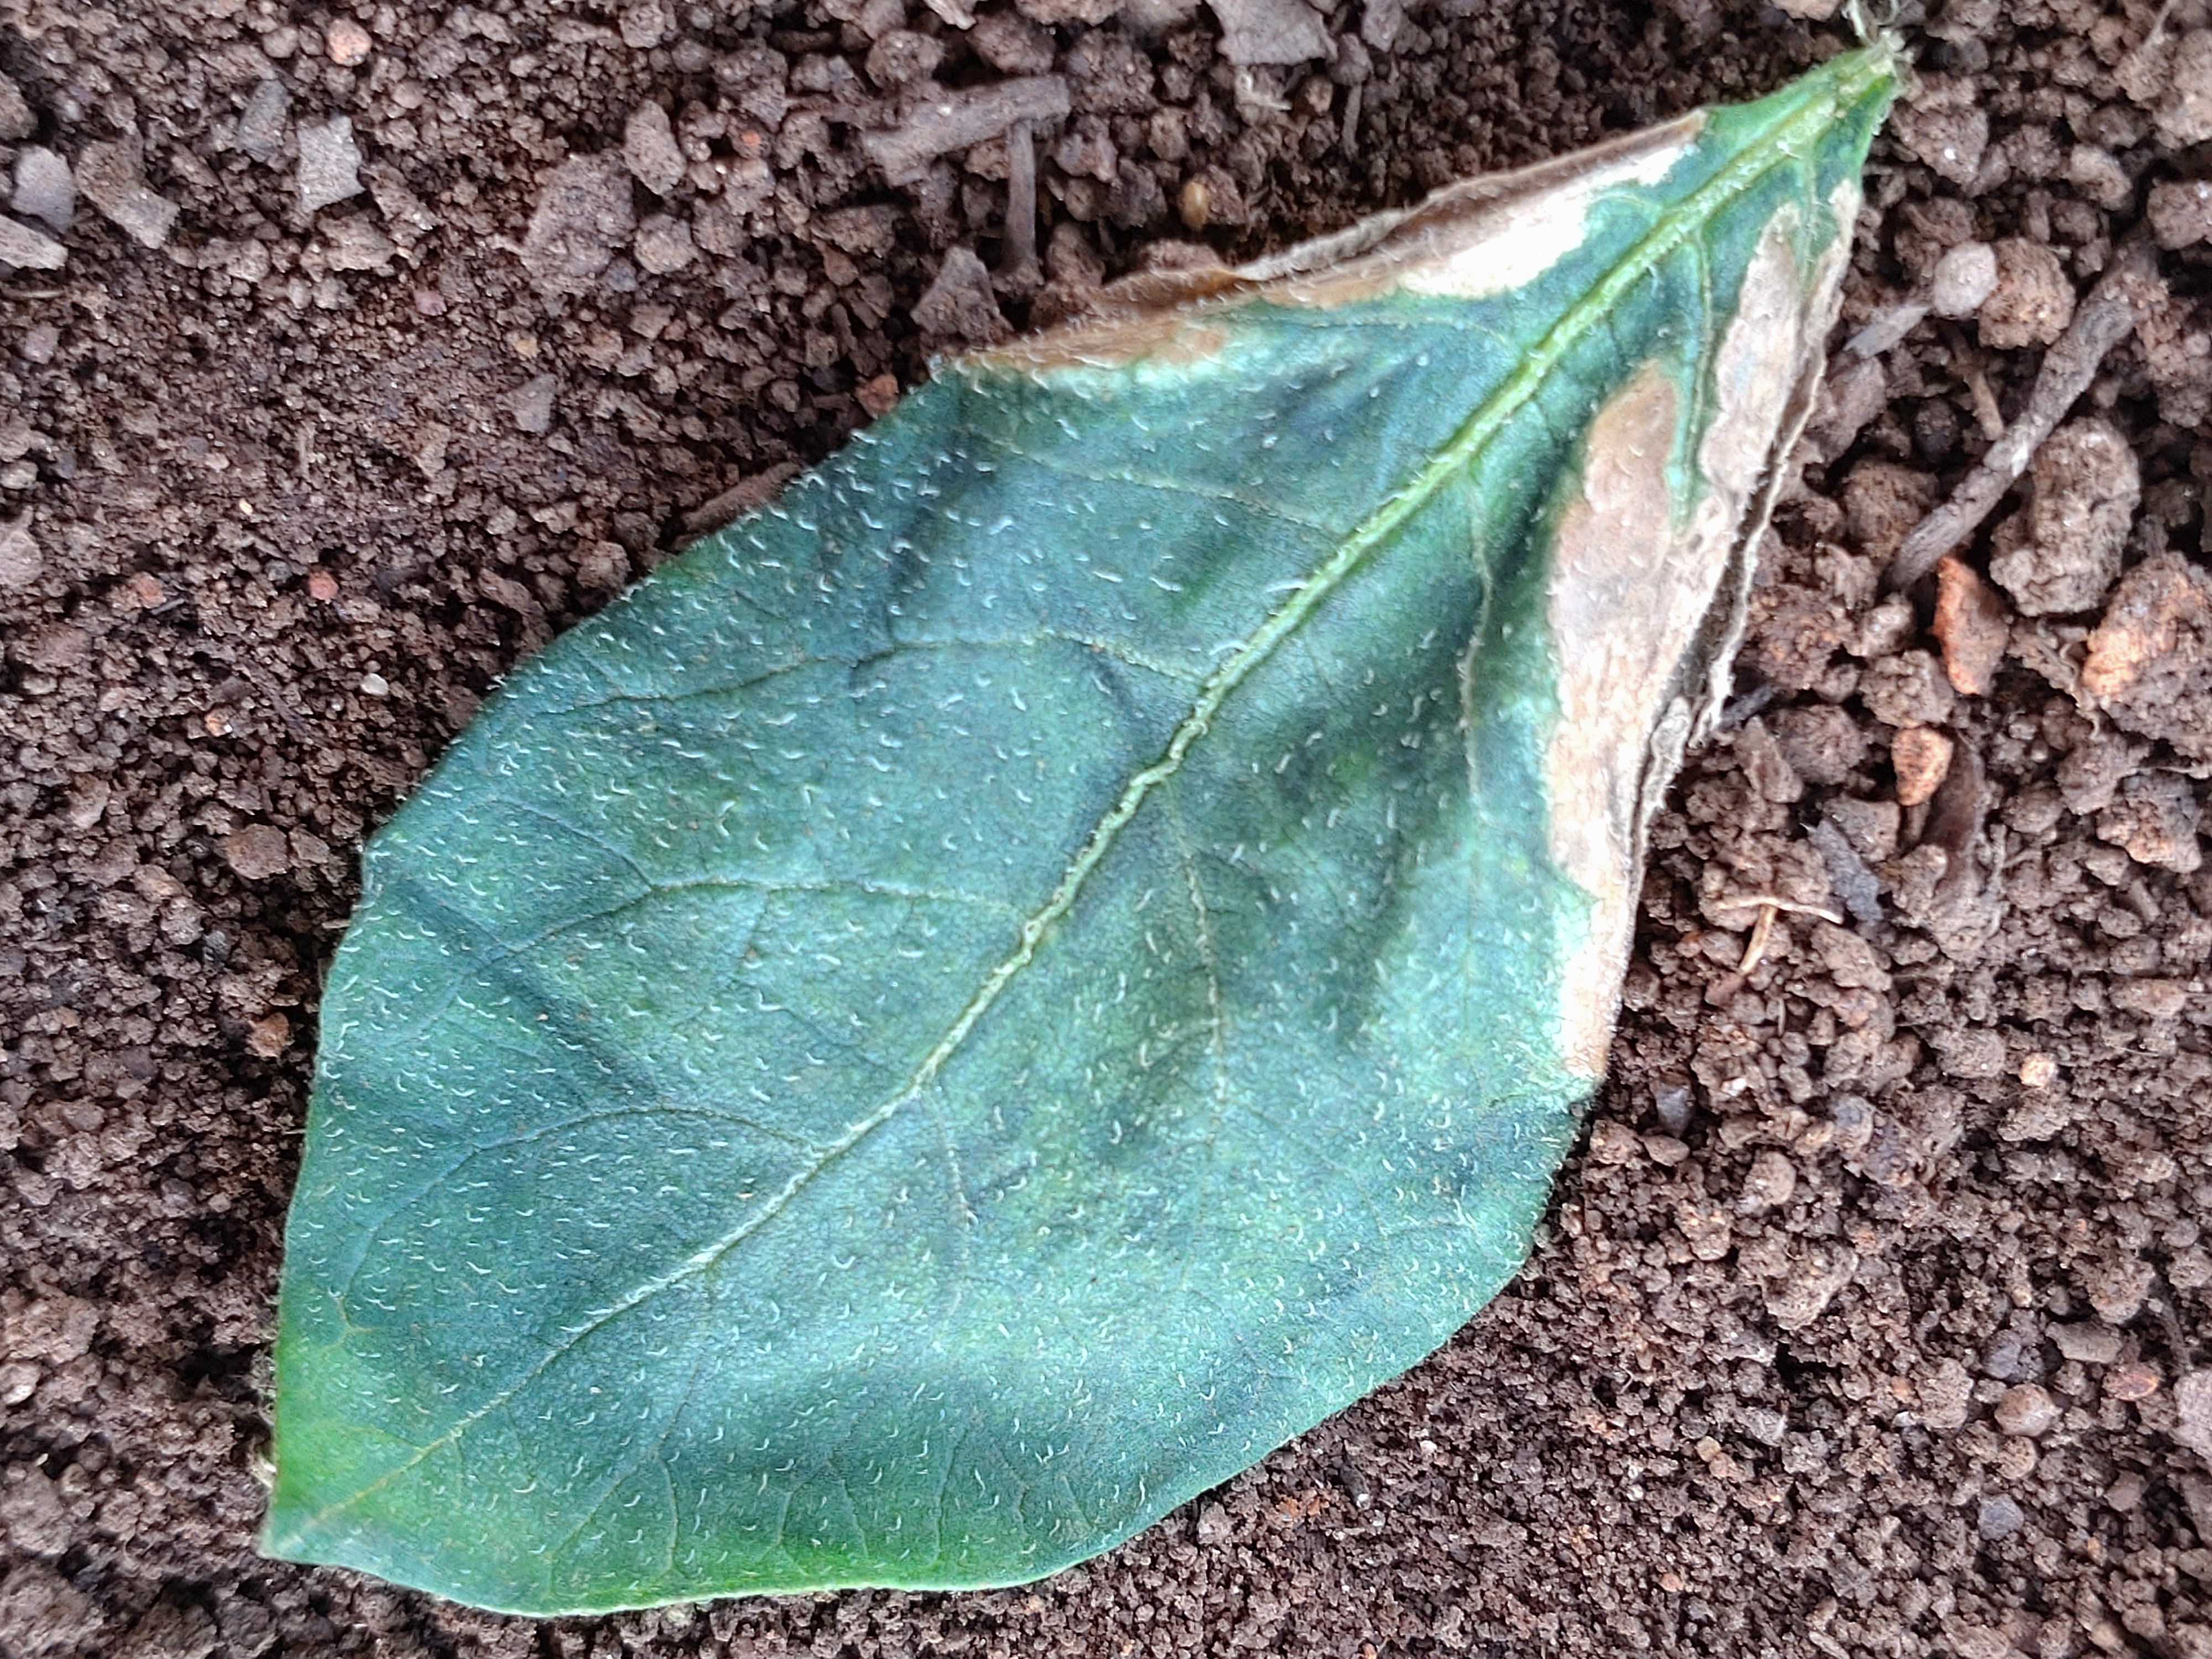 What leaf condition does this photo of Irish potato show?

early blight
